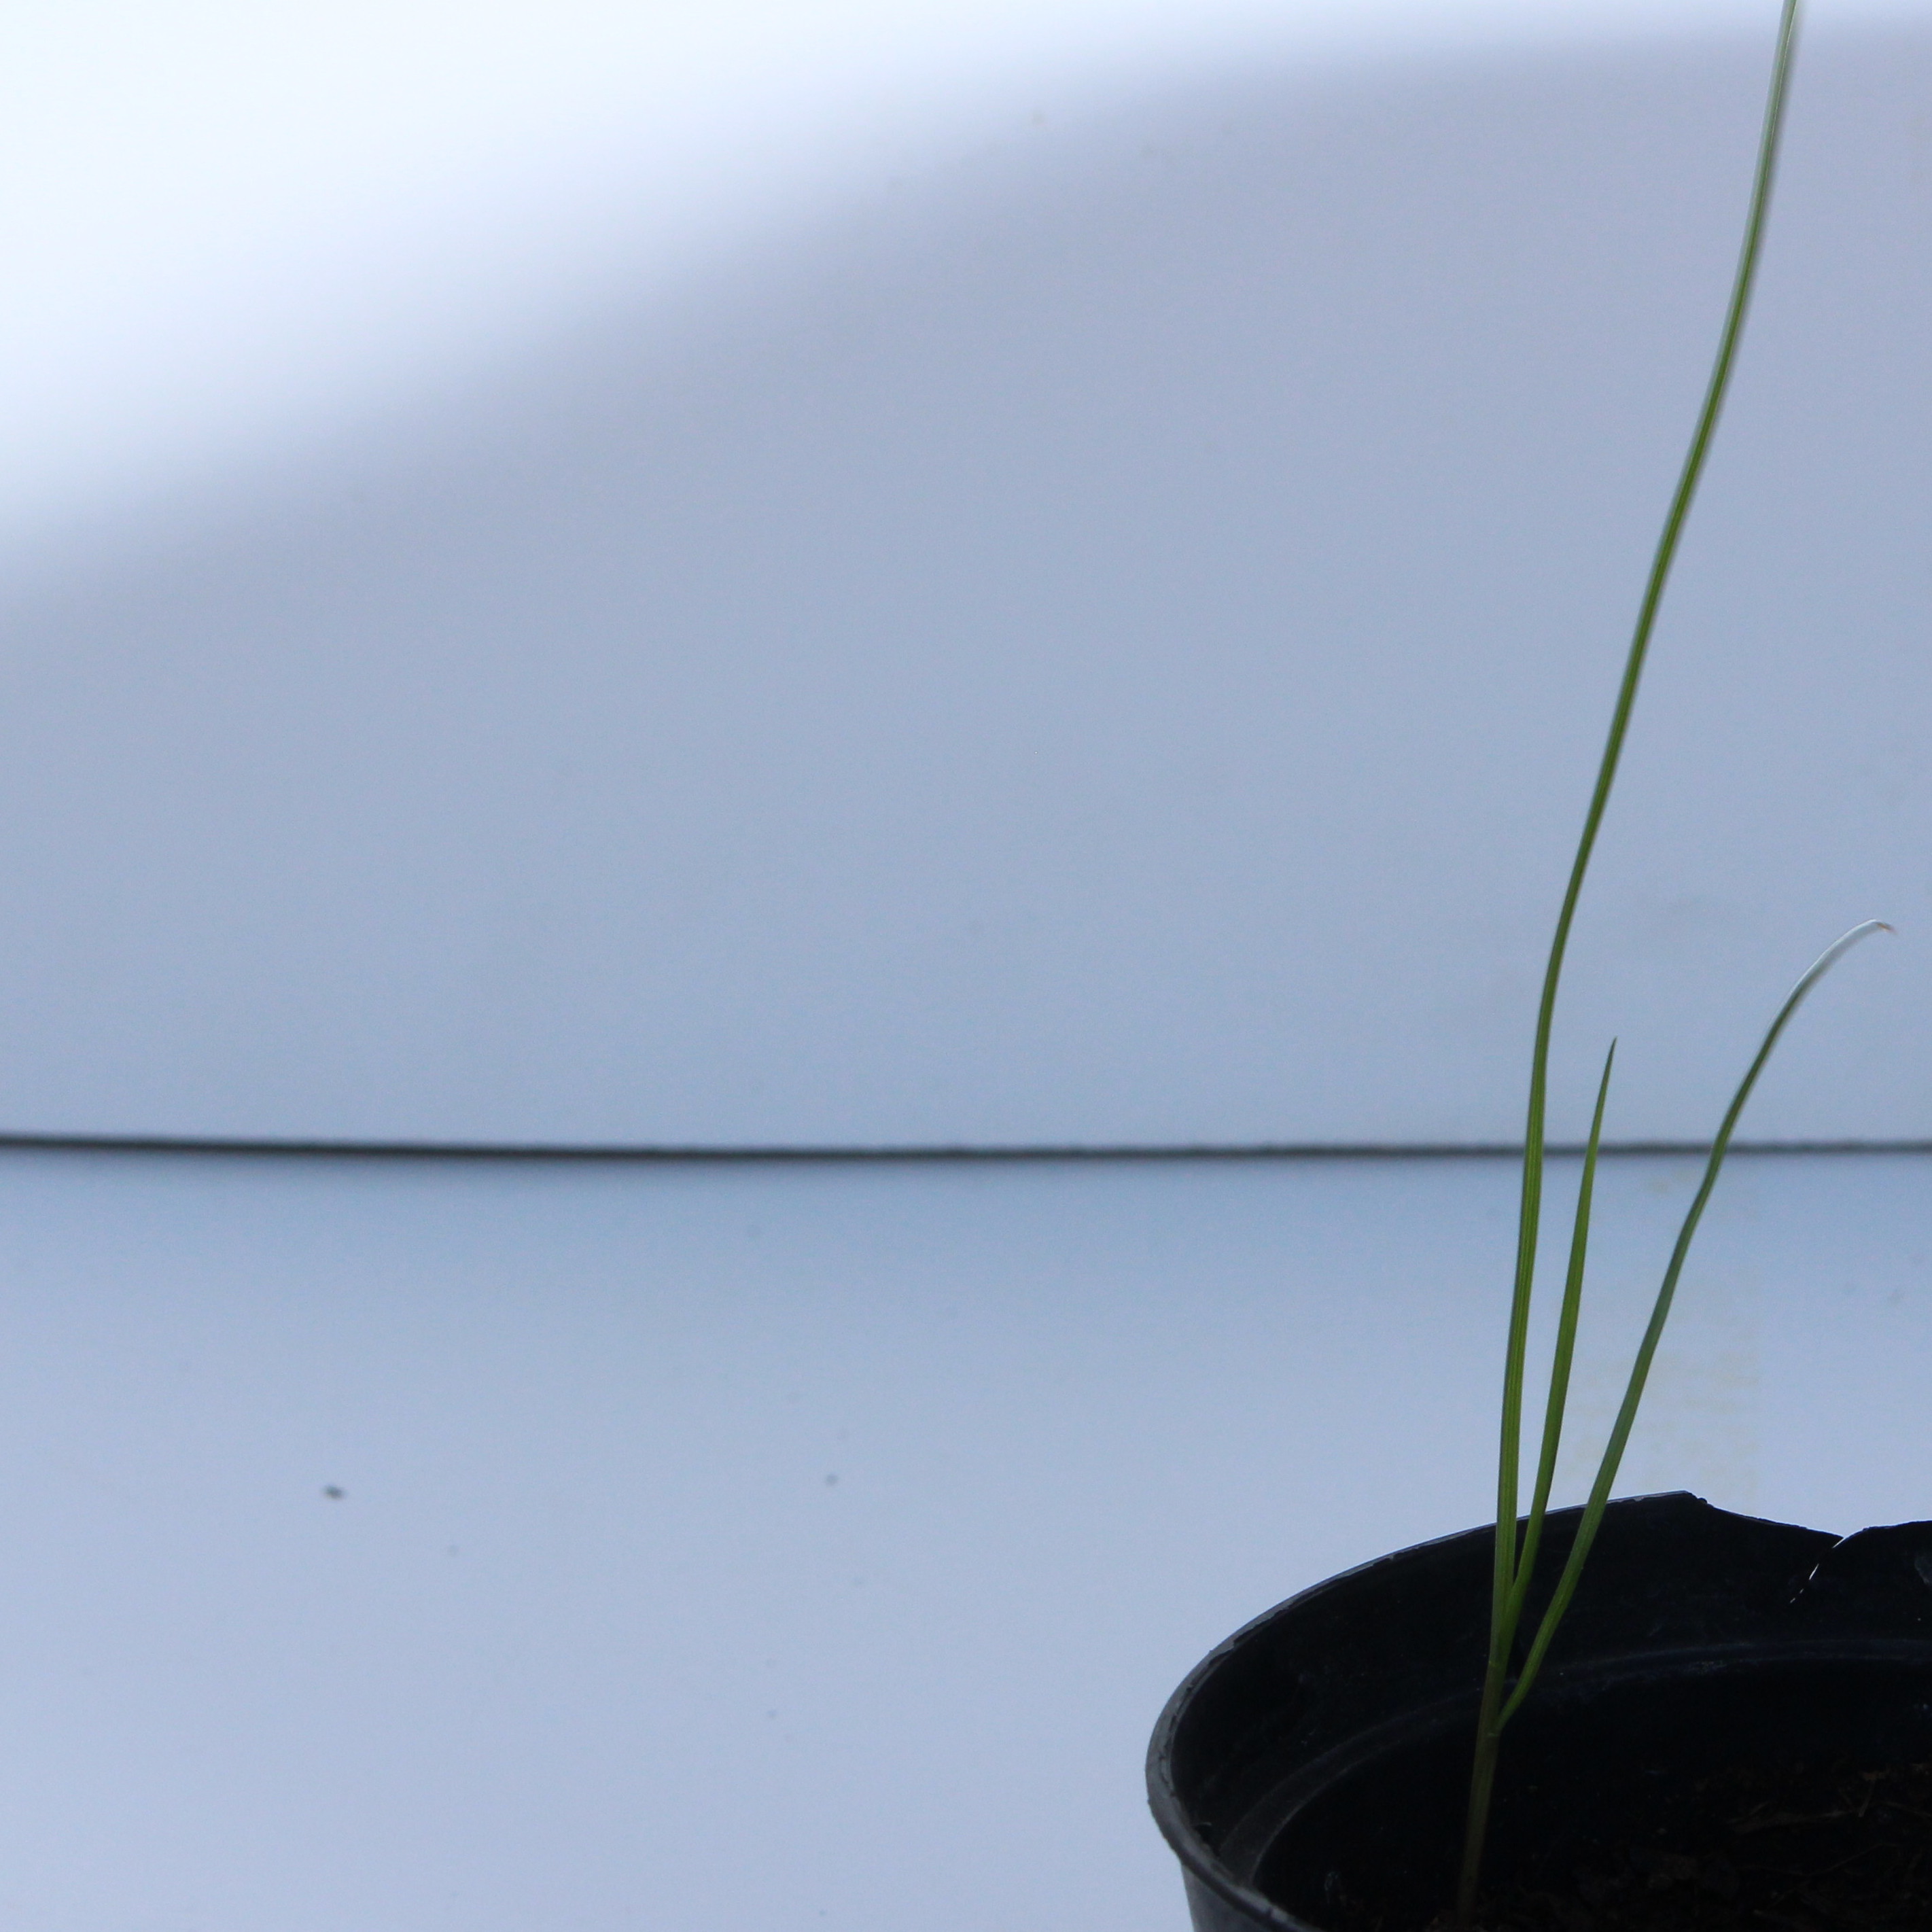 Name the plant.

Lolium multiflorum
